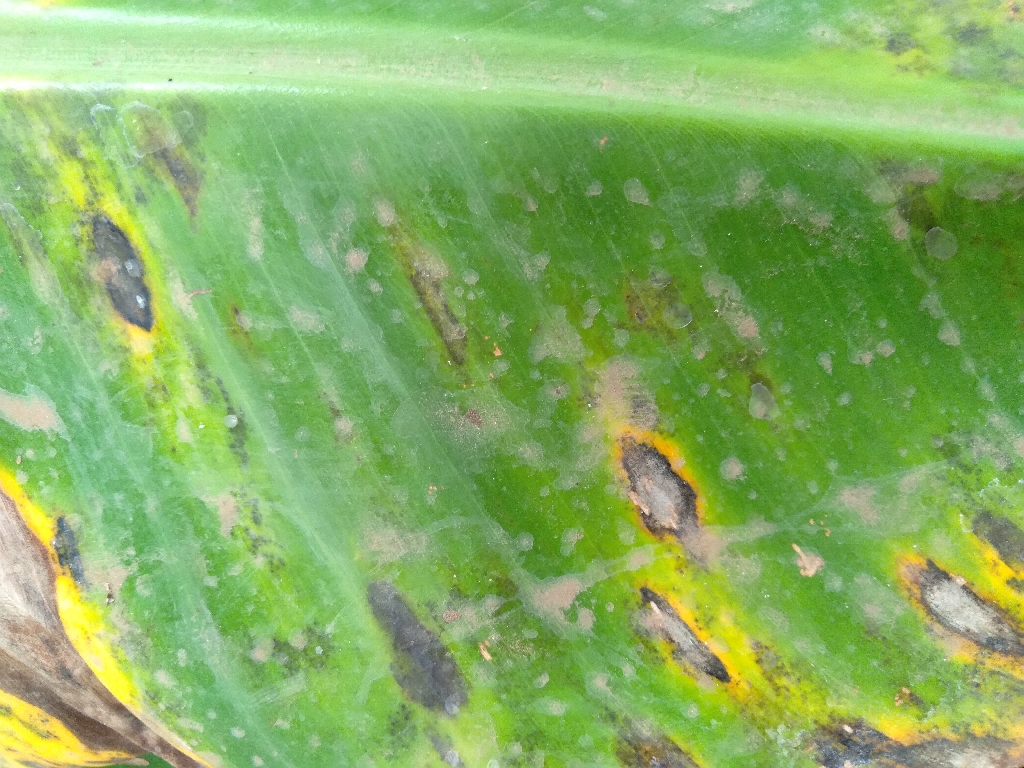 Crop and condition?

banana, black sigatoka
